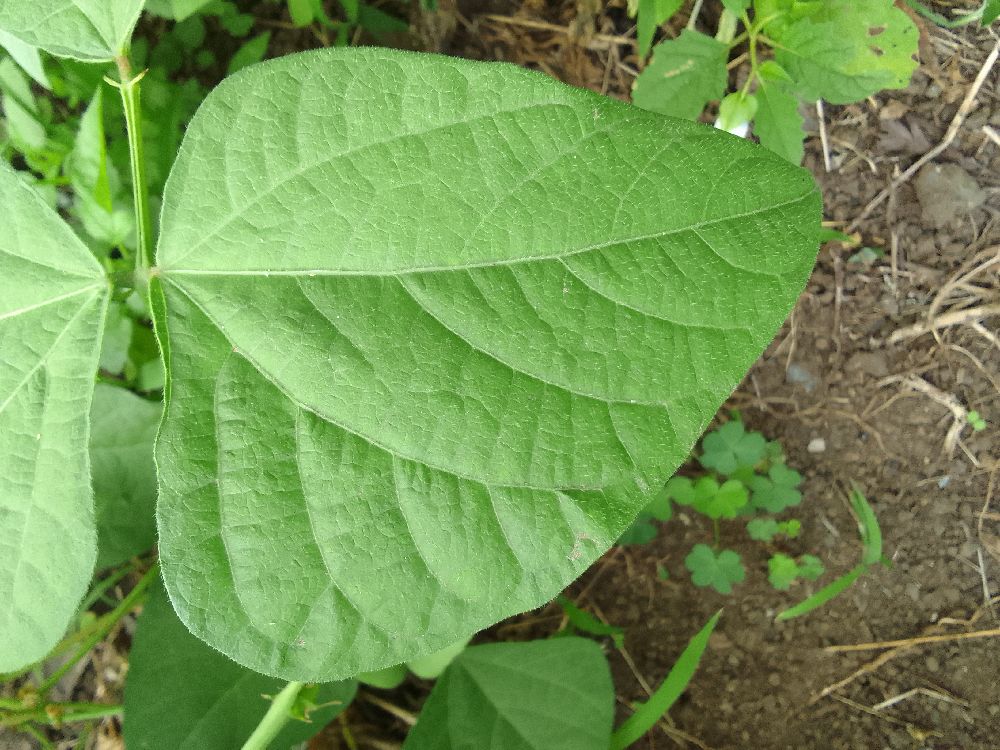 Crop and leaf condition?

common bean, healthy
